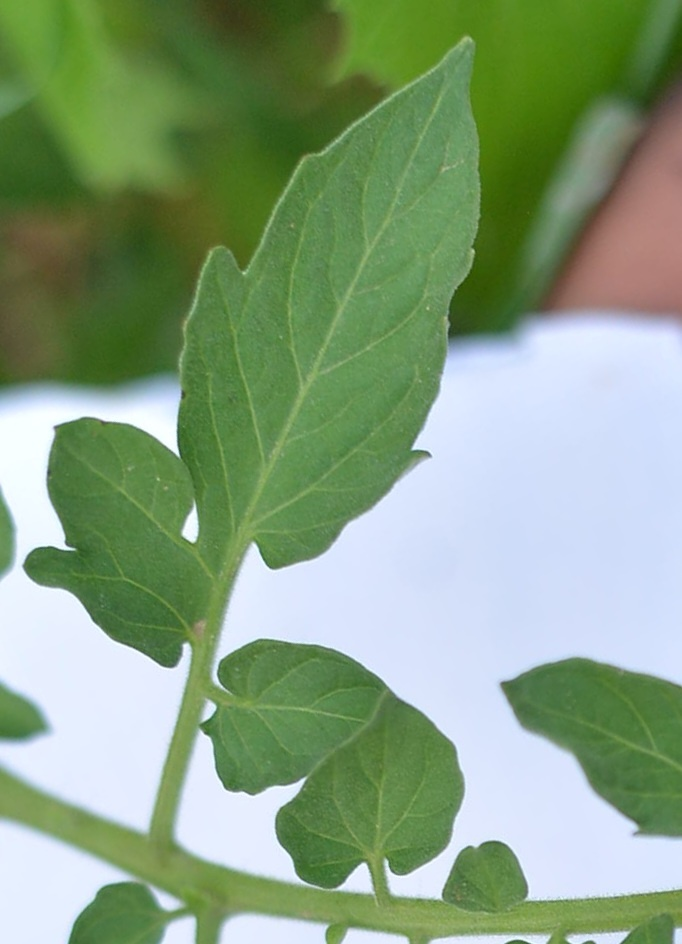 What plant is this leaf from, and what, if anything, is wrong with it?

tomato, healthy
